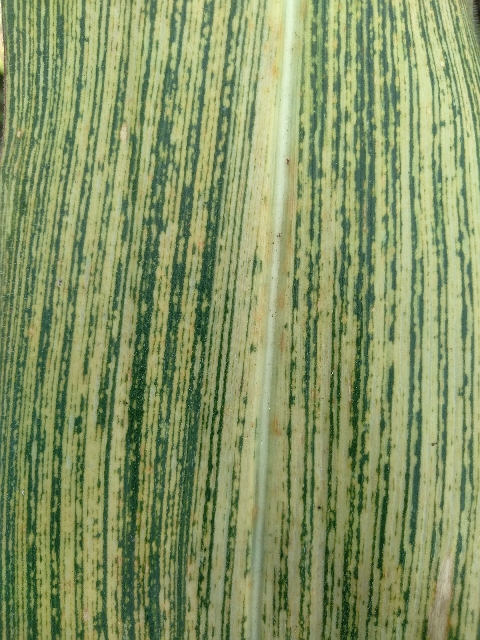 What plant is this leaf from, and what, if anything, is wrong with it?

maize, maize streak virus
